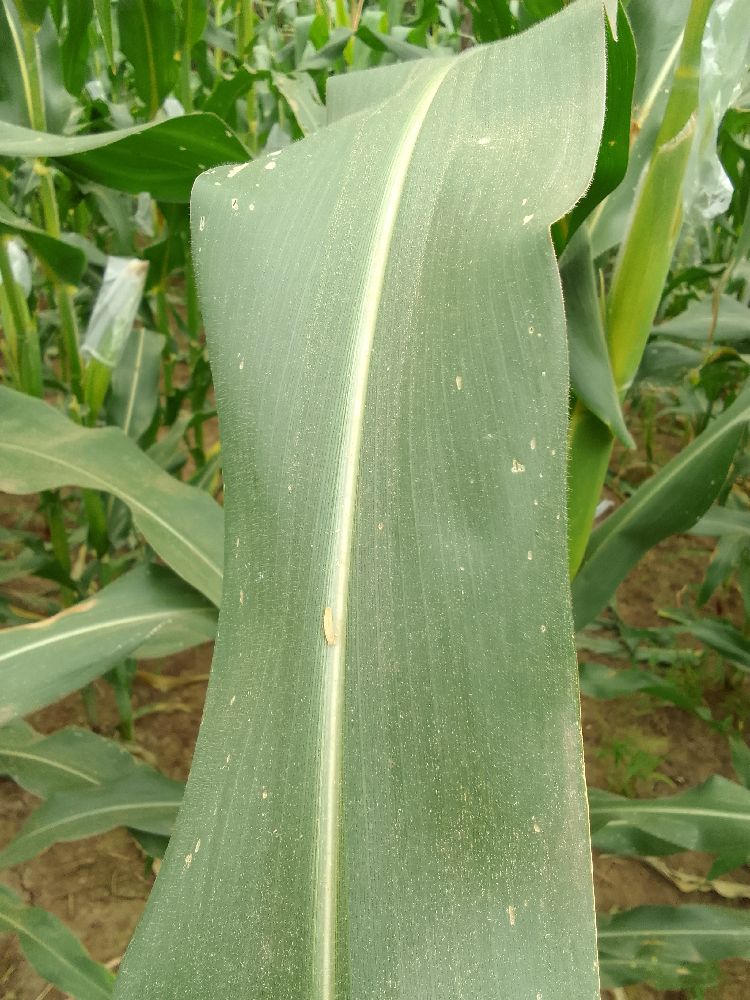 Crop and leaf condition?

maize, healthy
